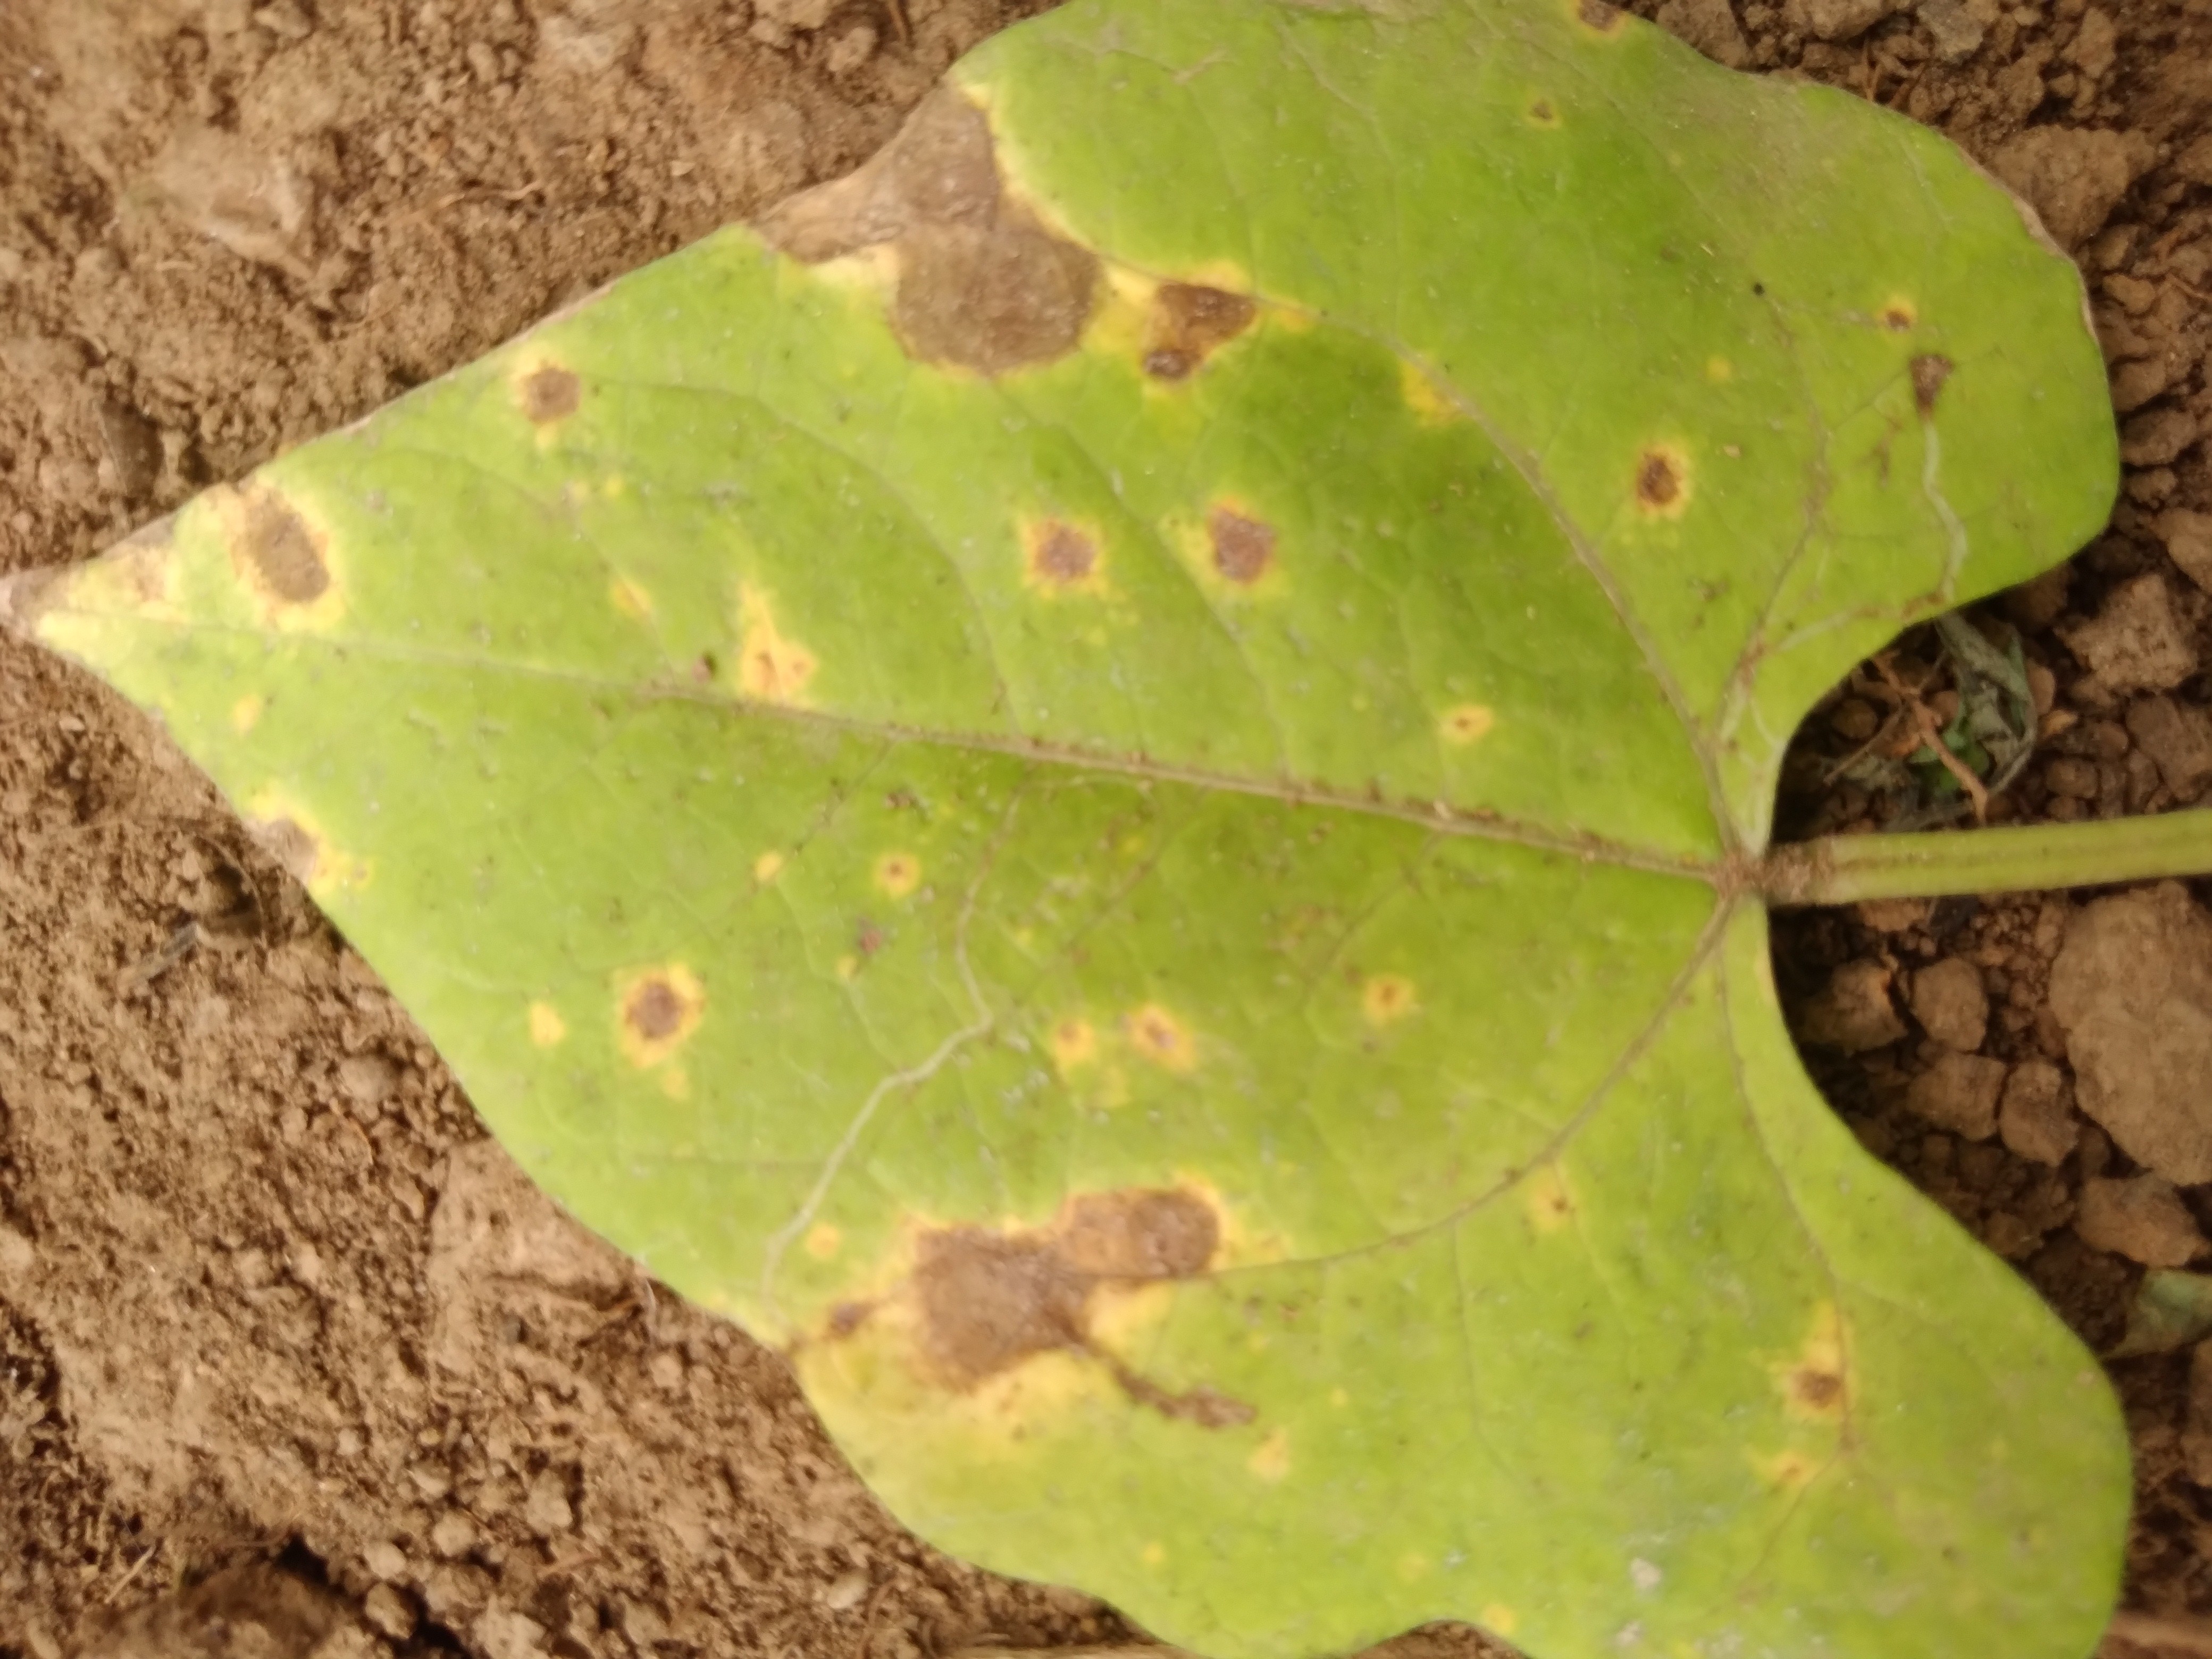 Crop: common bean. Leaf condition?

rust
